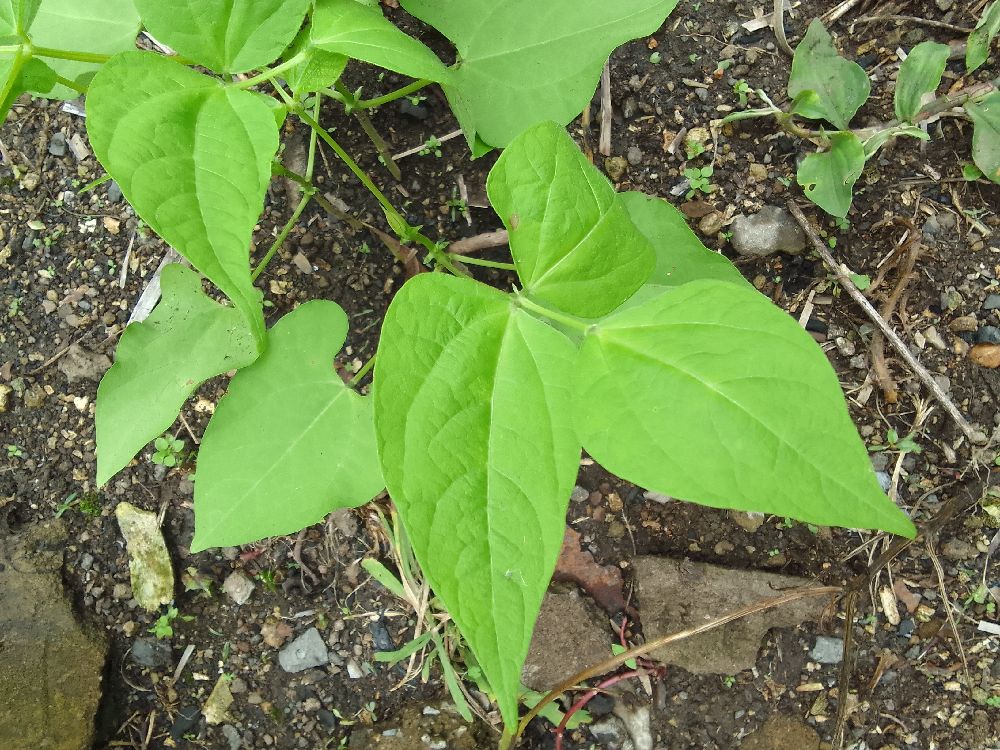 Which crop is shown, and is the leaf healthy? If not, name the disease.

common bean, healthy
